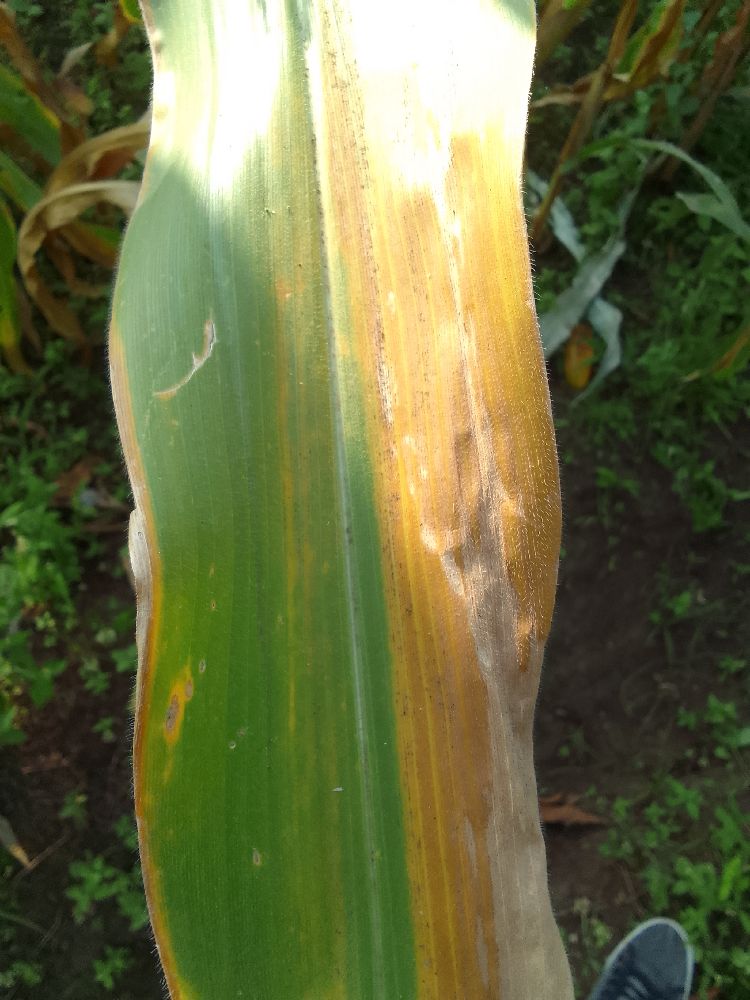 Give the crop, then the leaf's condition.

maize, maize lethal necrosis
